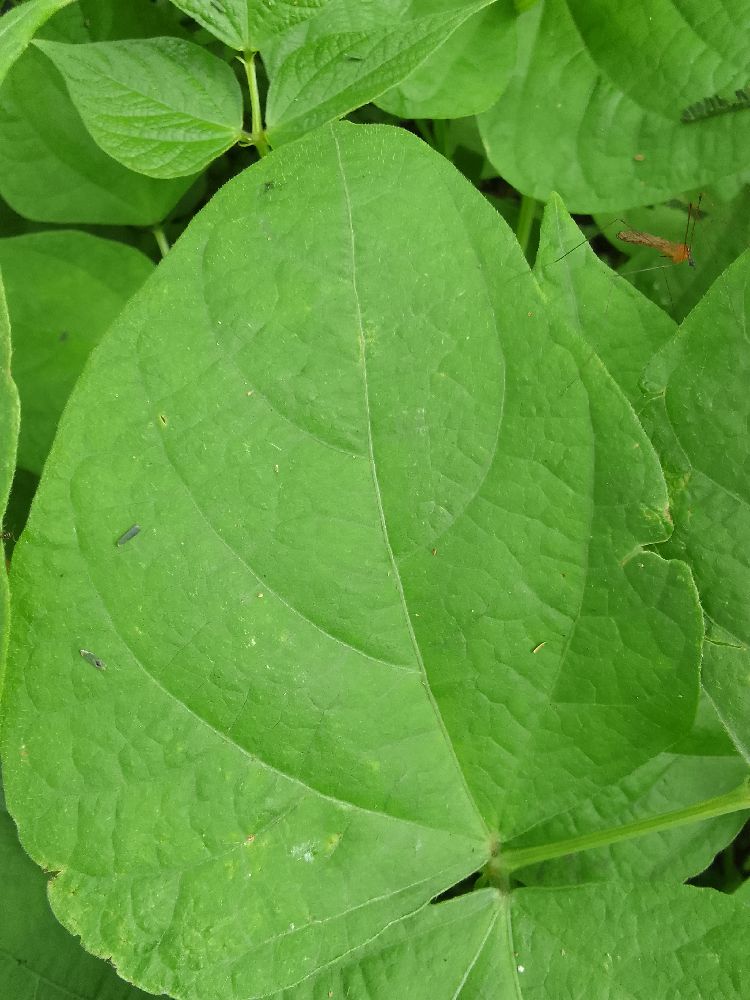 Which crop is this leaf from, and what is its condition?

common bean, healthy
